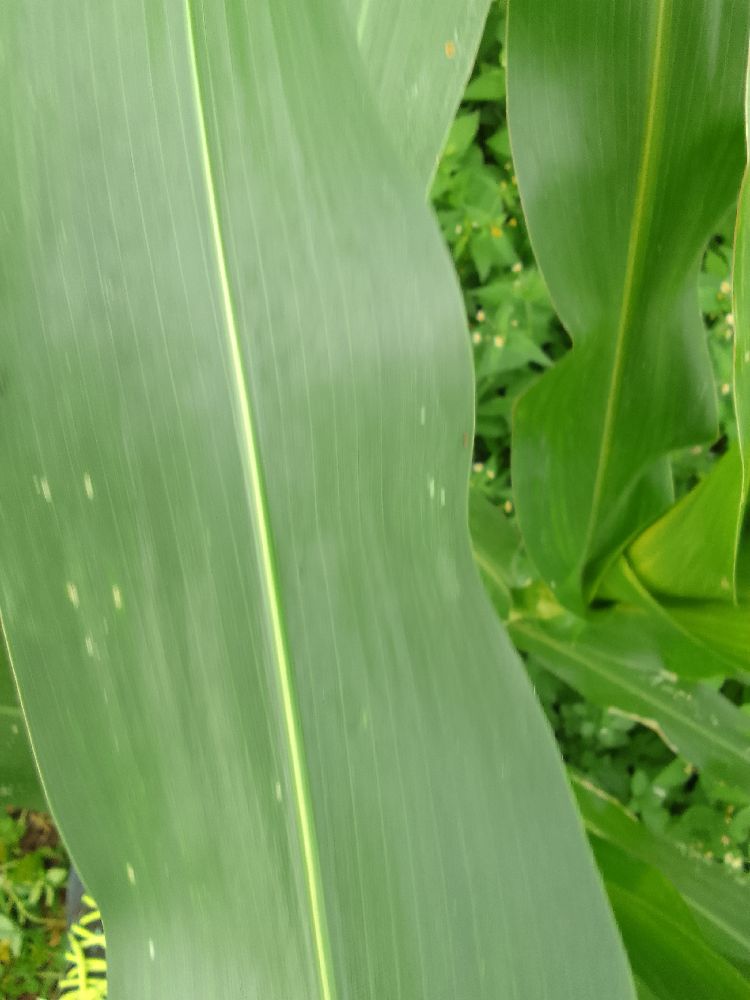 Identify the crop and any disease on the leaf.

maize, healthy
